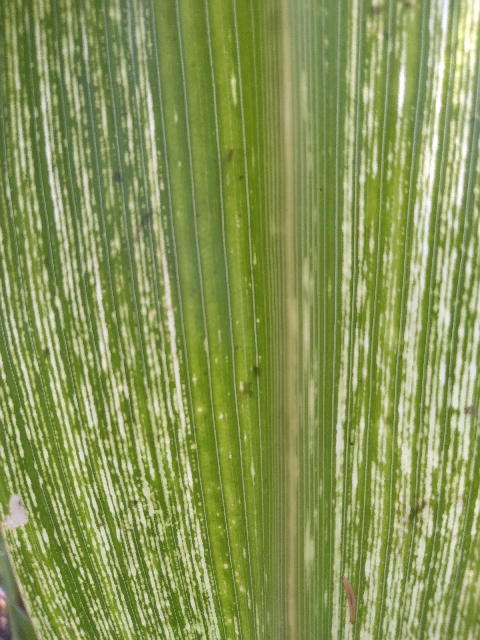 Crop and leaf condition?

maize, maize streak virus
